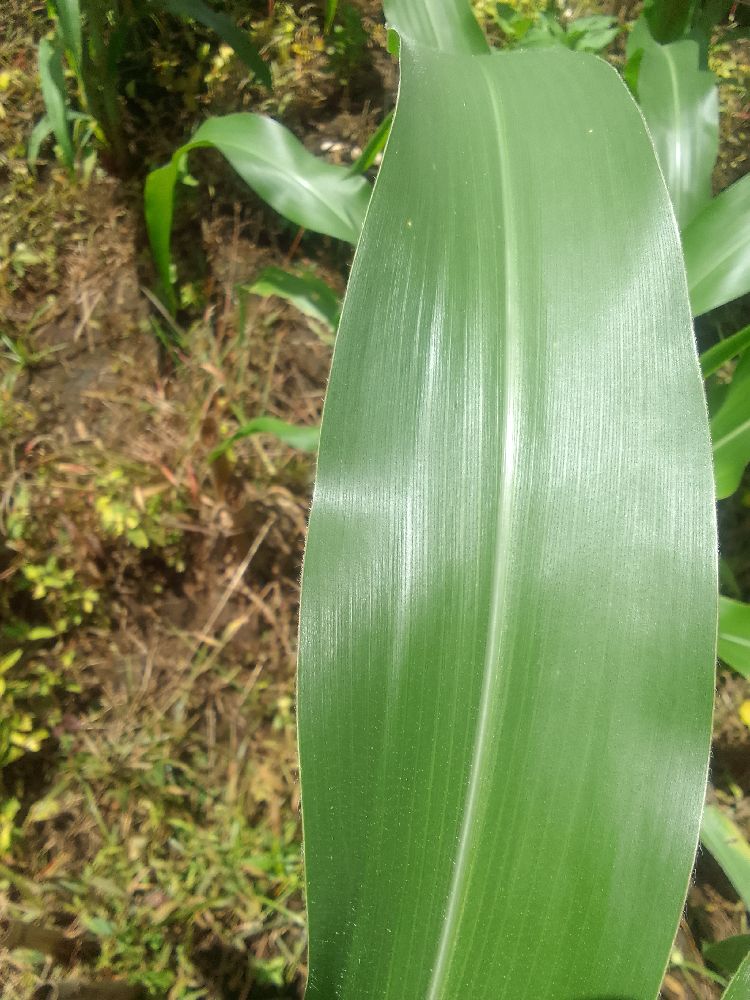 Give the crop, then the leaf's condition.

maize, healthy
